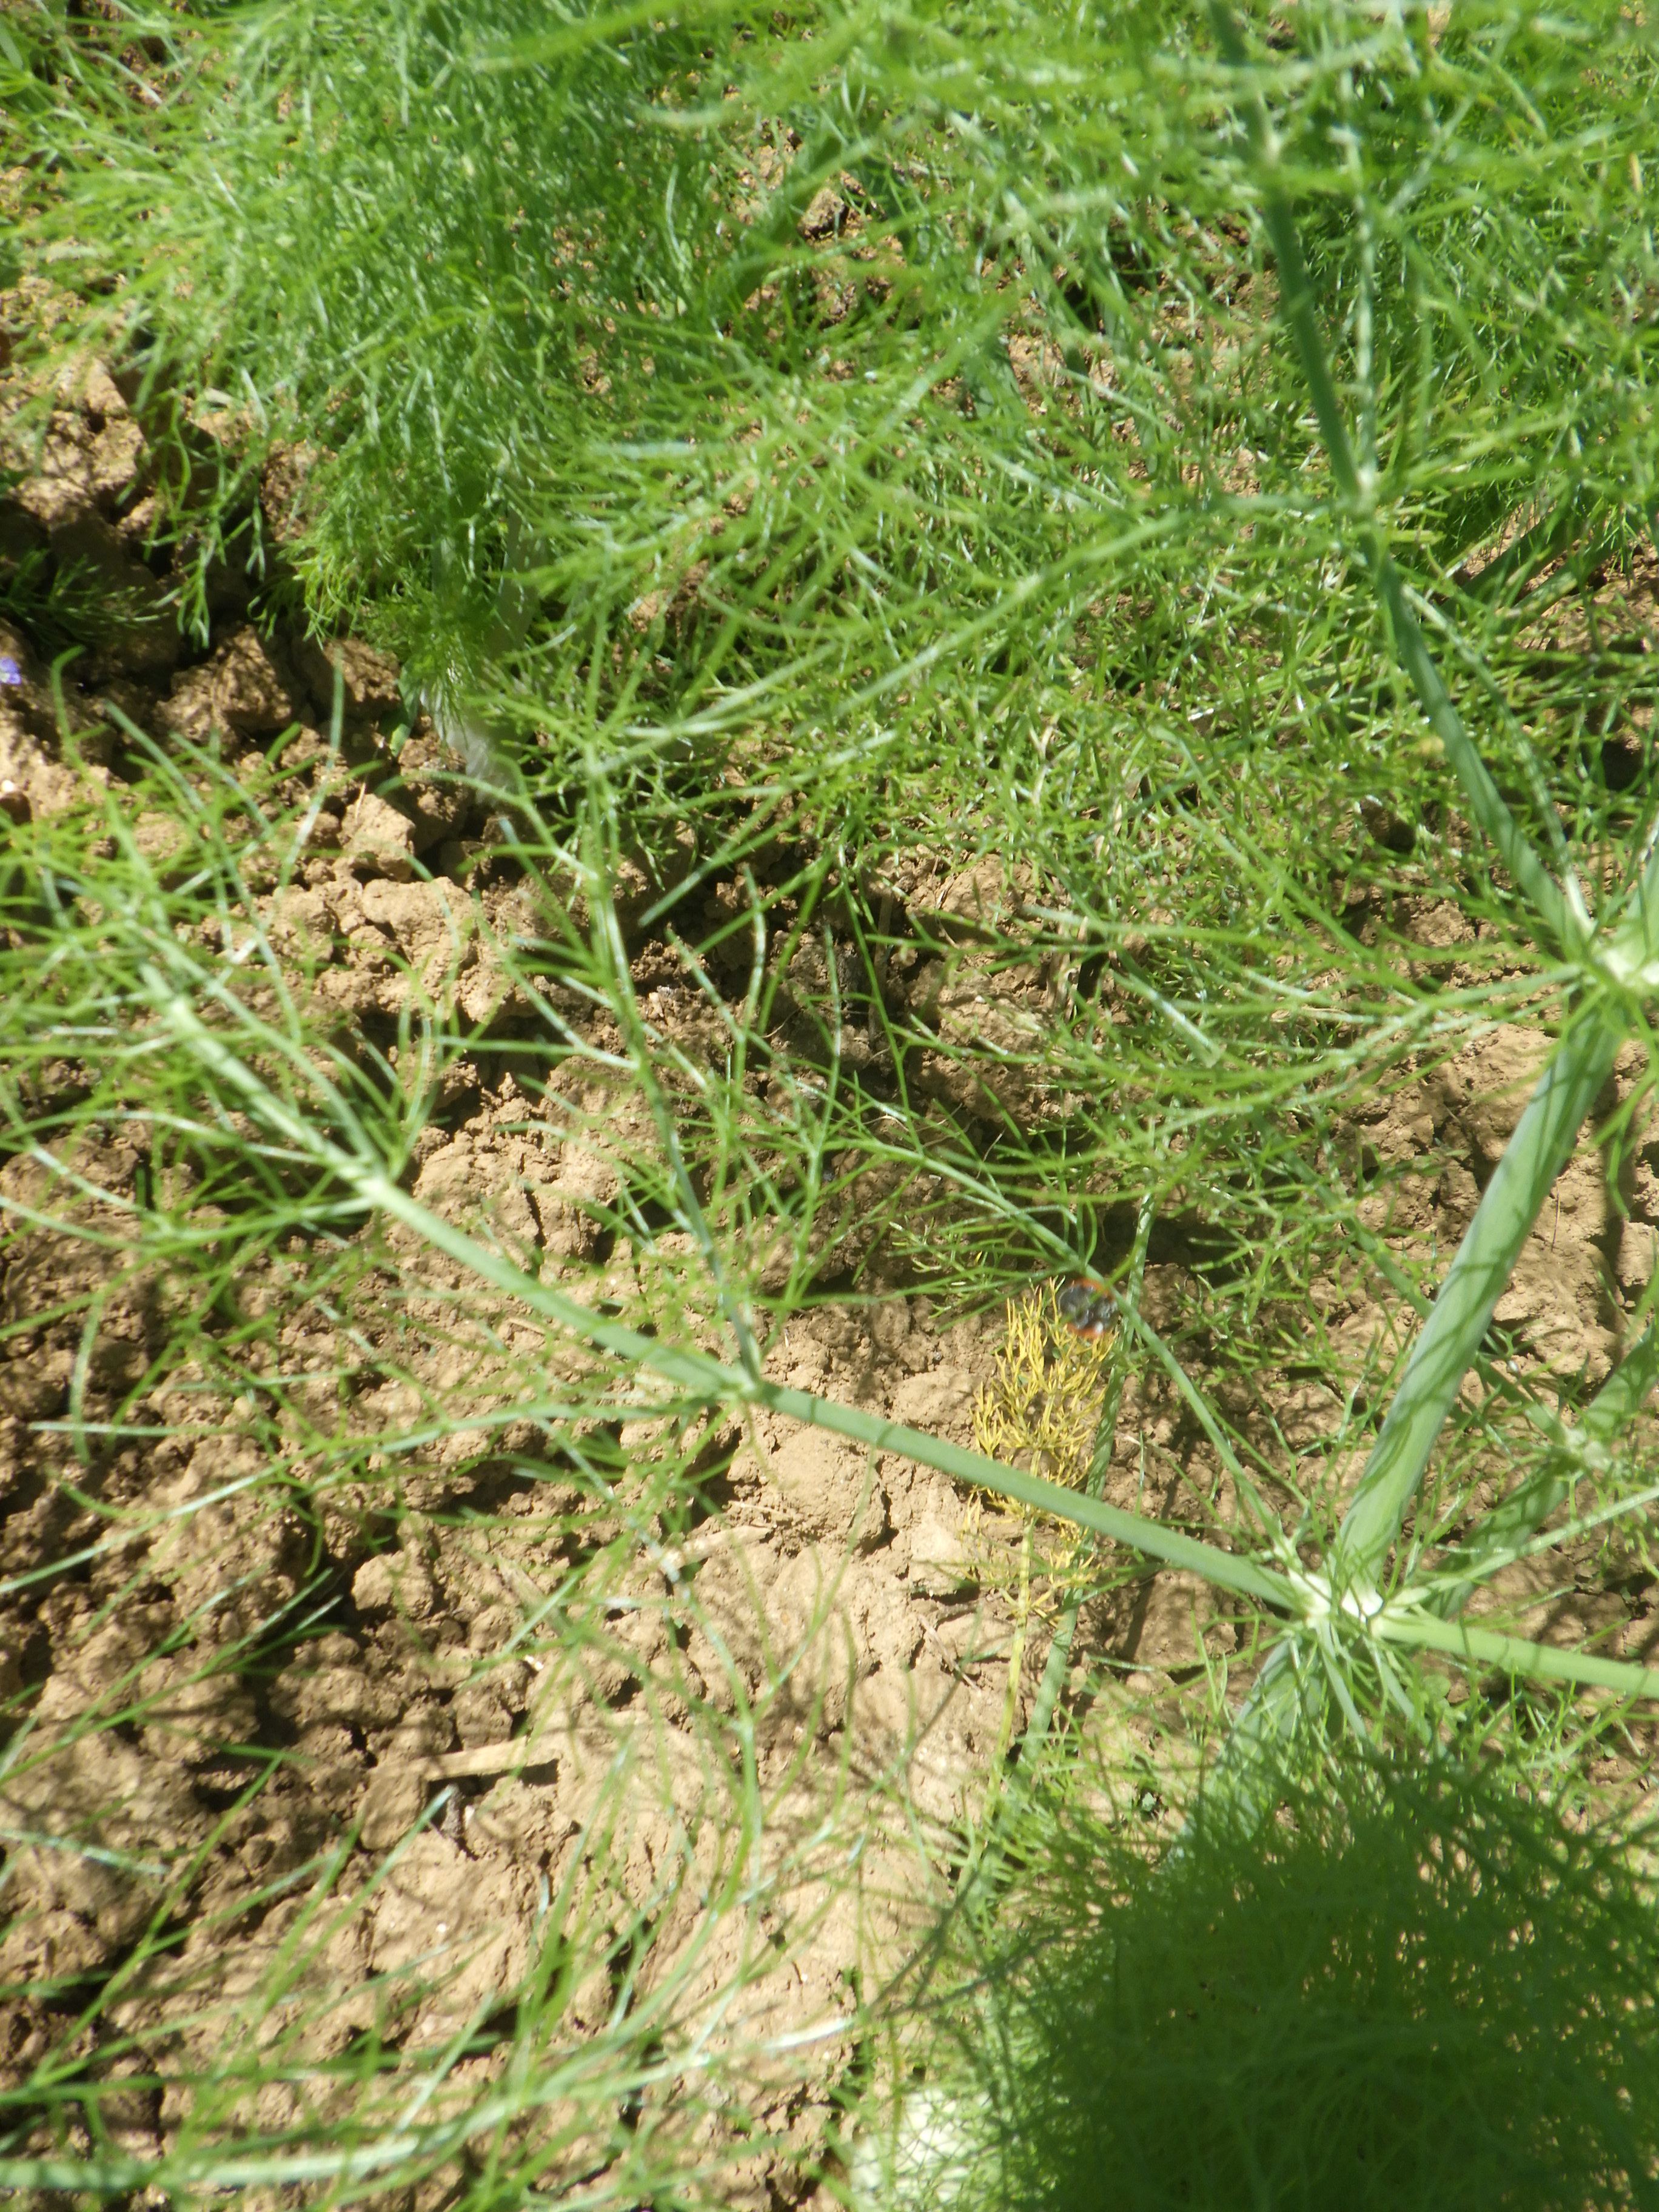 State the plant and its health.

fennel, leaf blight
